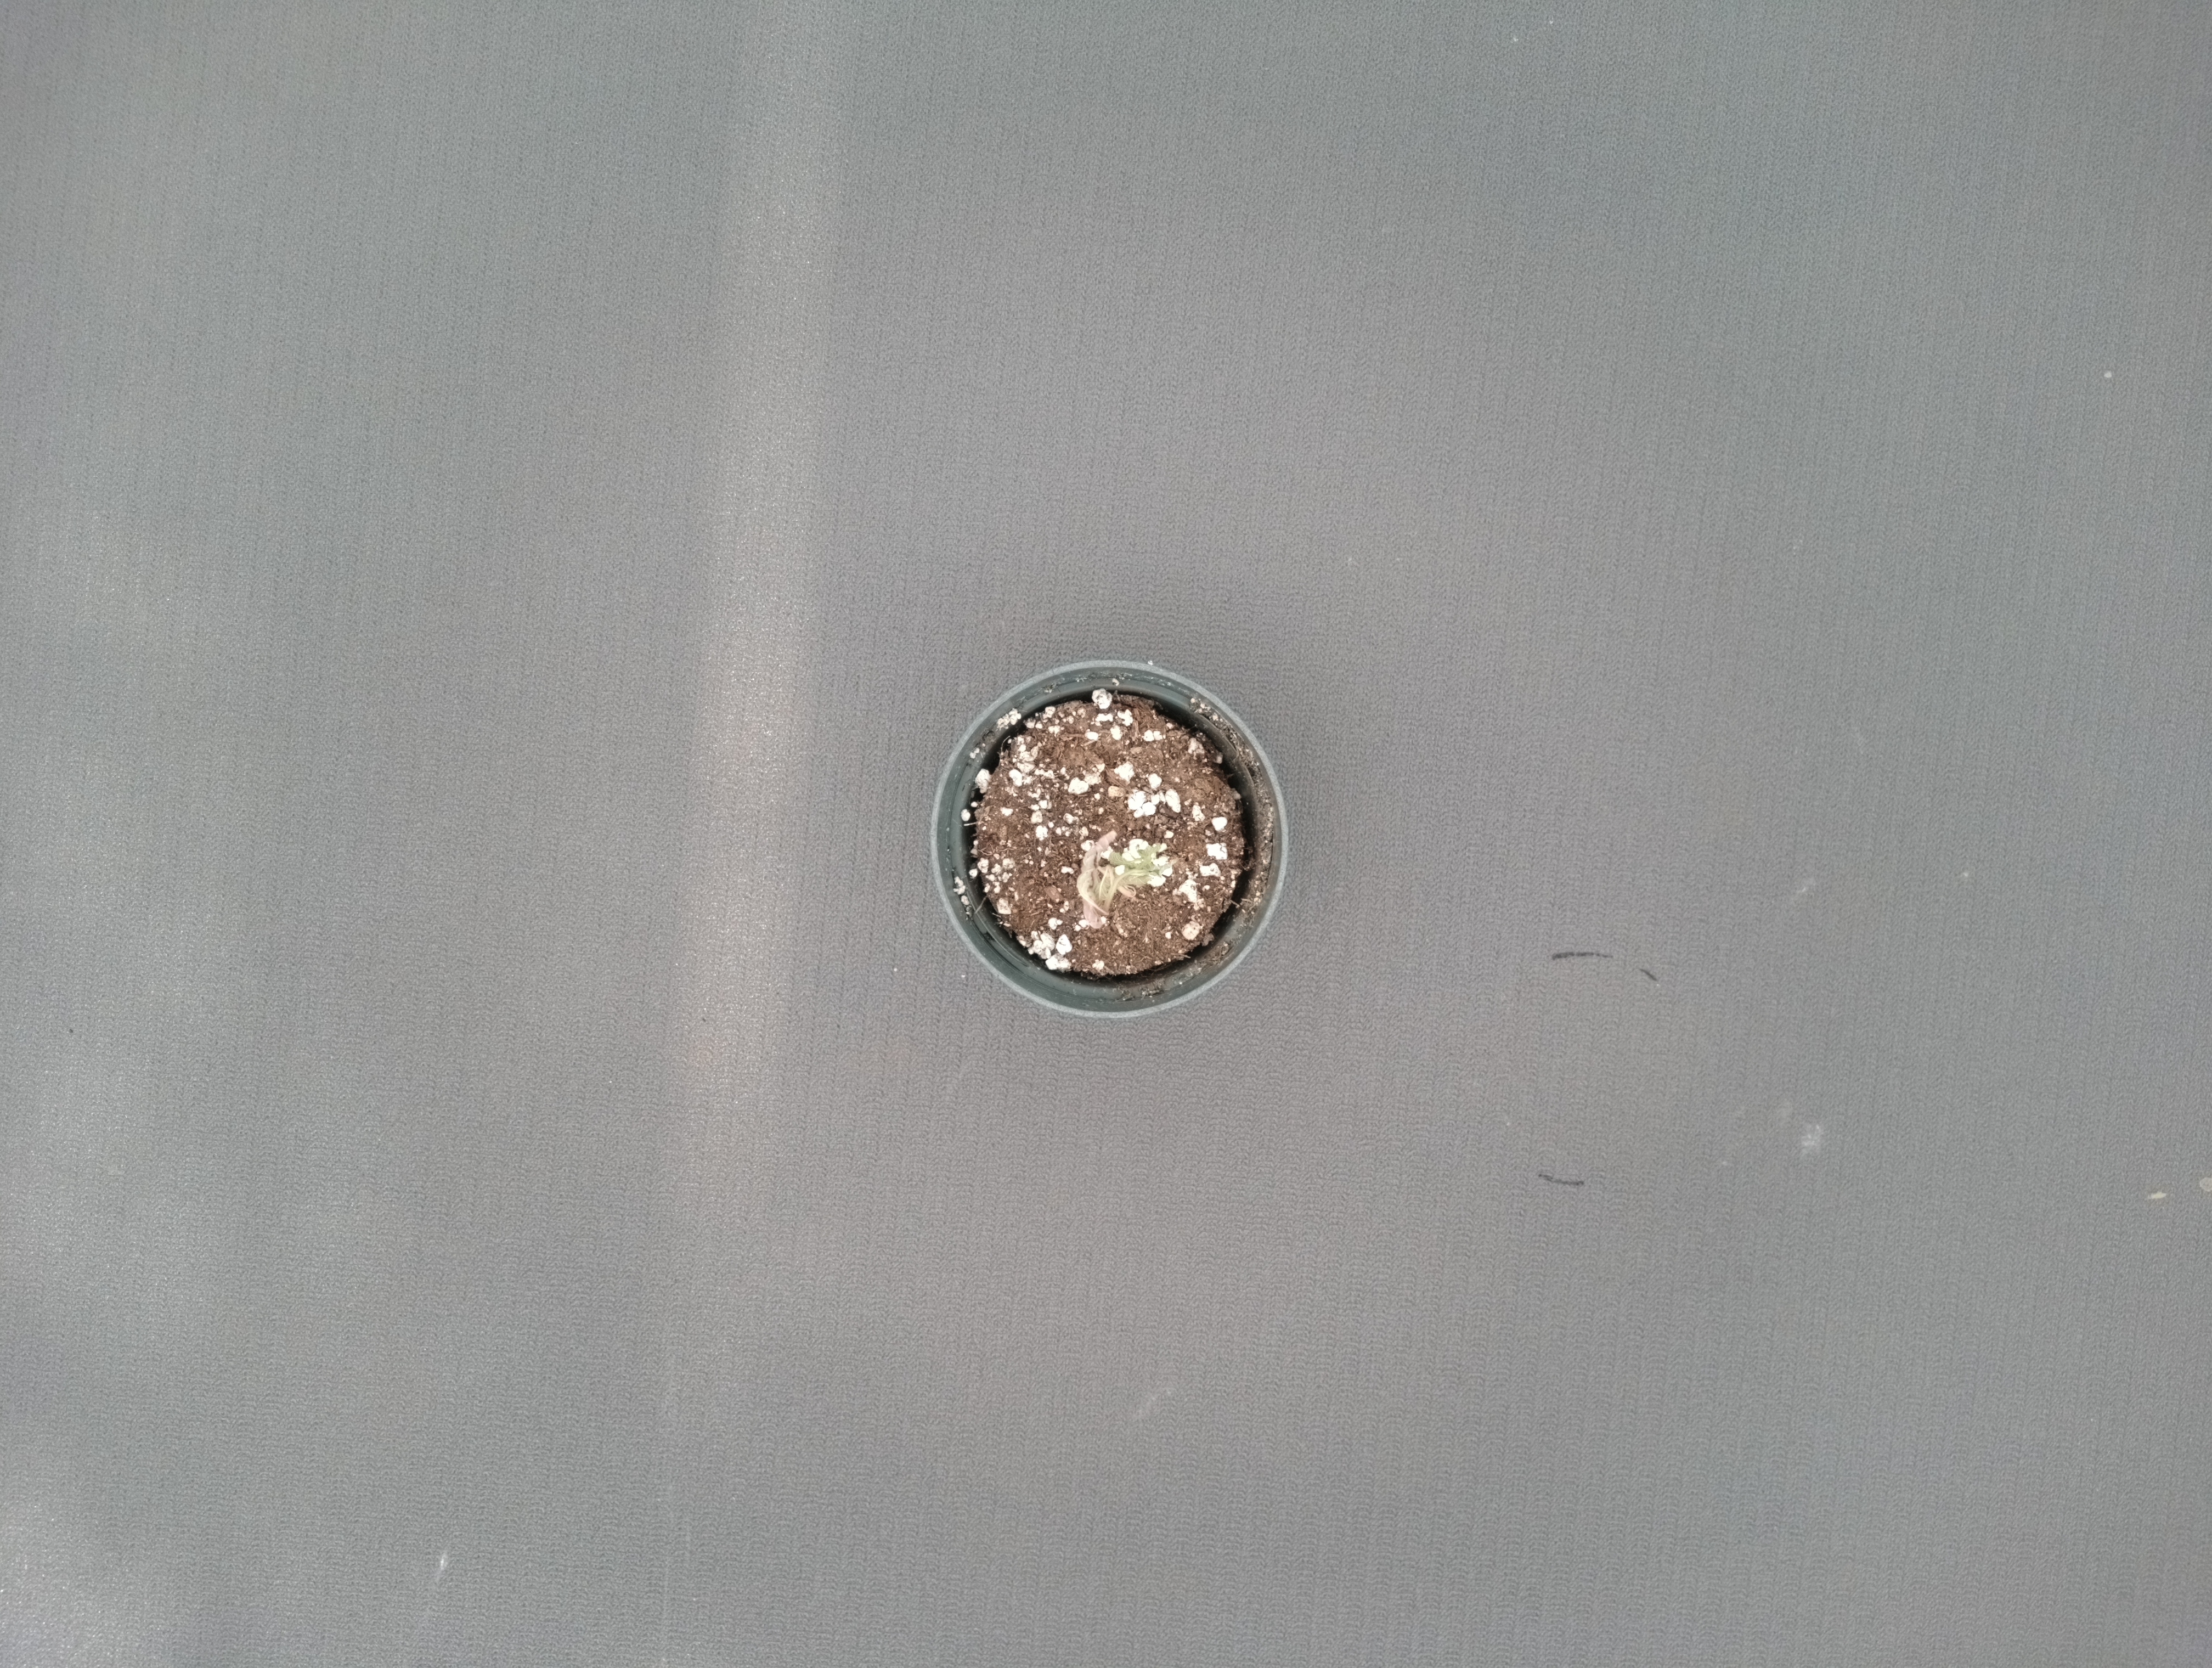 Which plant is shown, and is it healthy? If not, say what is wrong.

waterhemp, necrosis only
